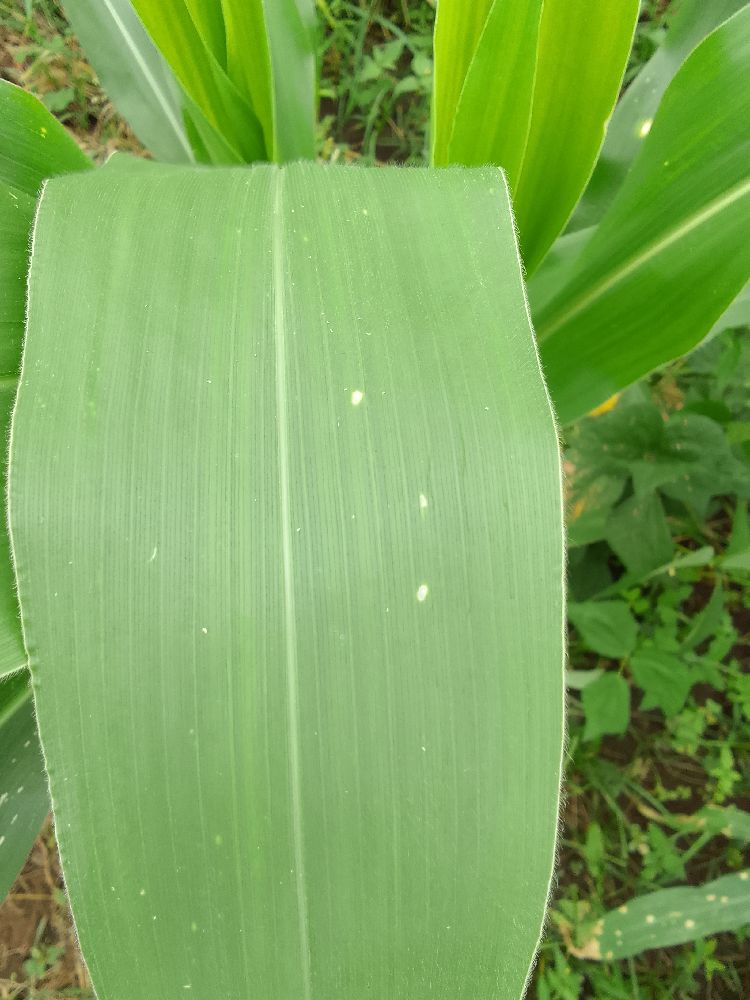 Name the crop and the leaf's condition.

maize, healthy
